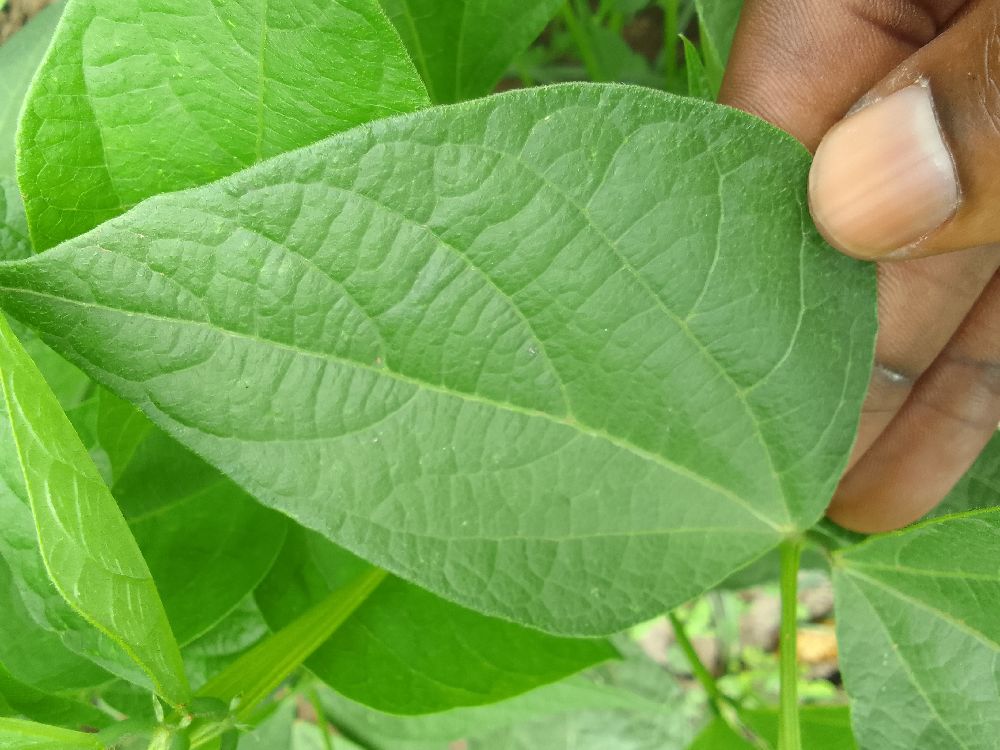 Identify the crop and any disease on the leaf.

common bean, healthy
